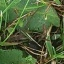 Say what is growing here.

structured weed
